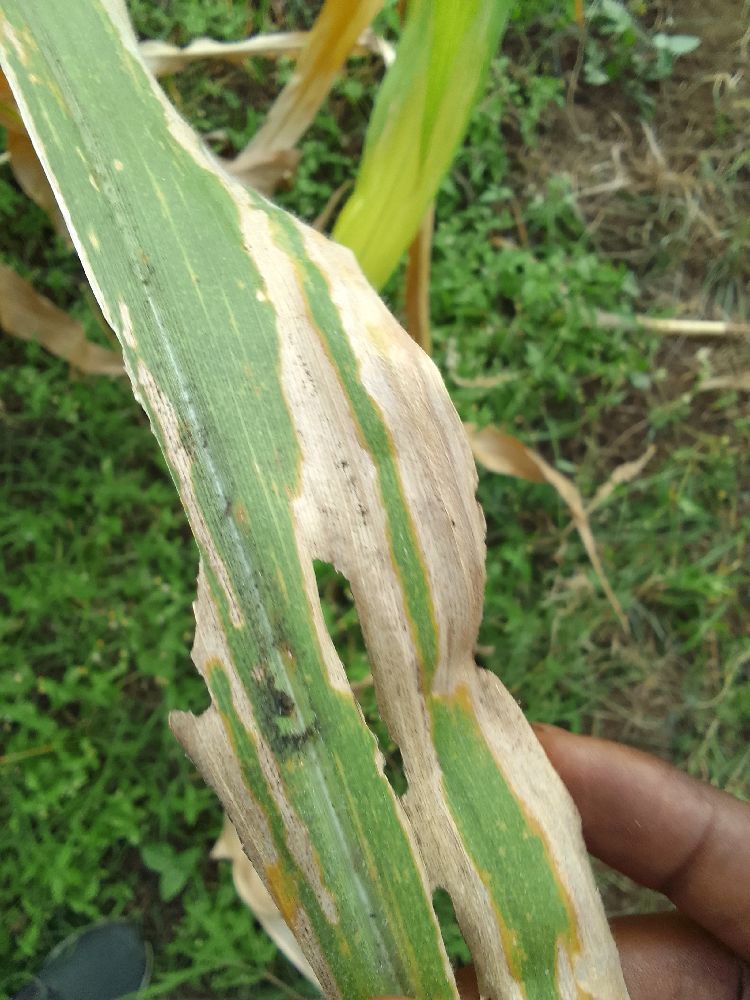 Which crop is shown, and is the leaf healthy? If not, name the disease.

maize, maize lethal necrosis
